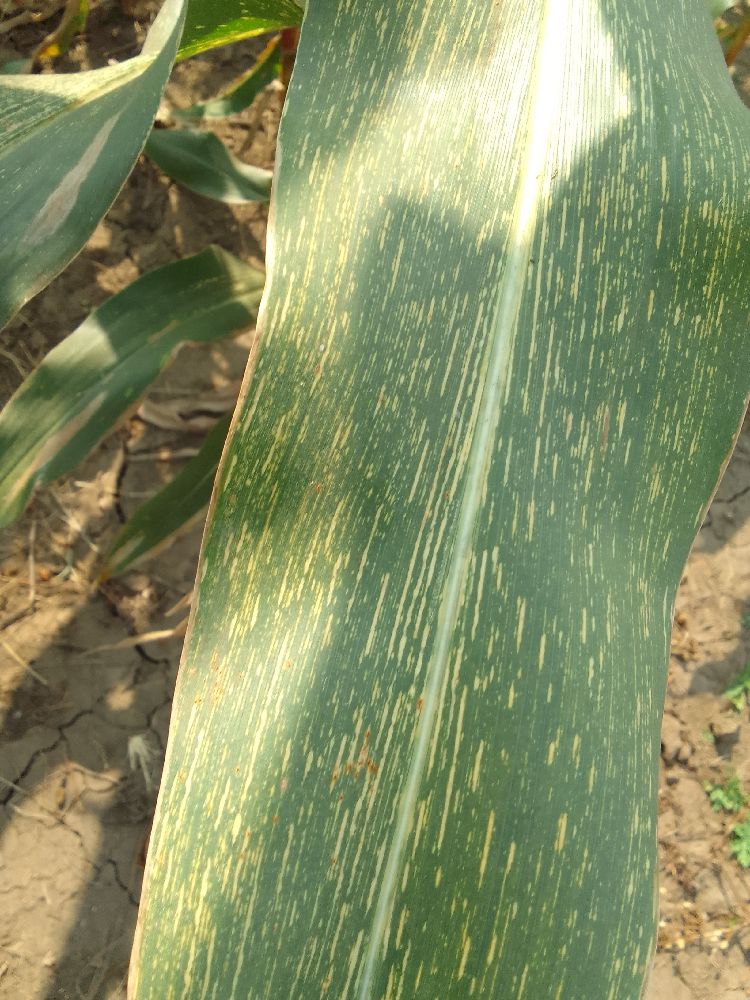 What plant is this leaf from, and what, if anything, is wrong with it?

maize, maize streak virus
